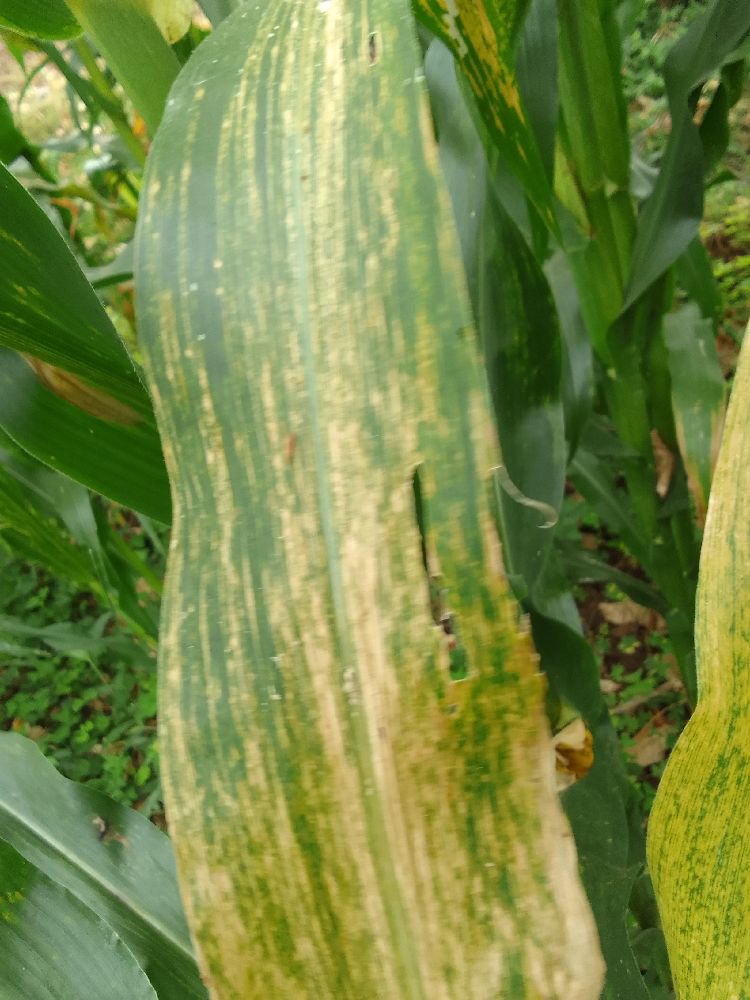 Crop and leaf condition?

maize, maize lethal necrosis
